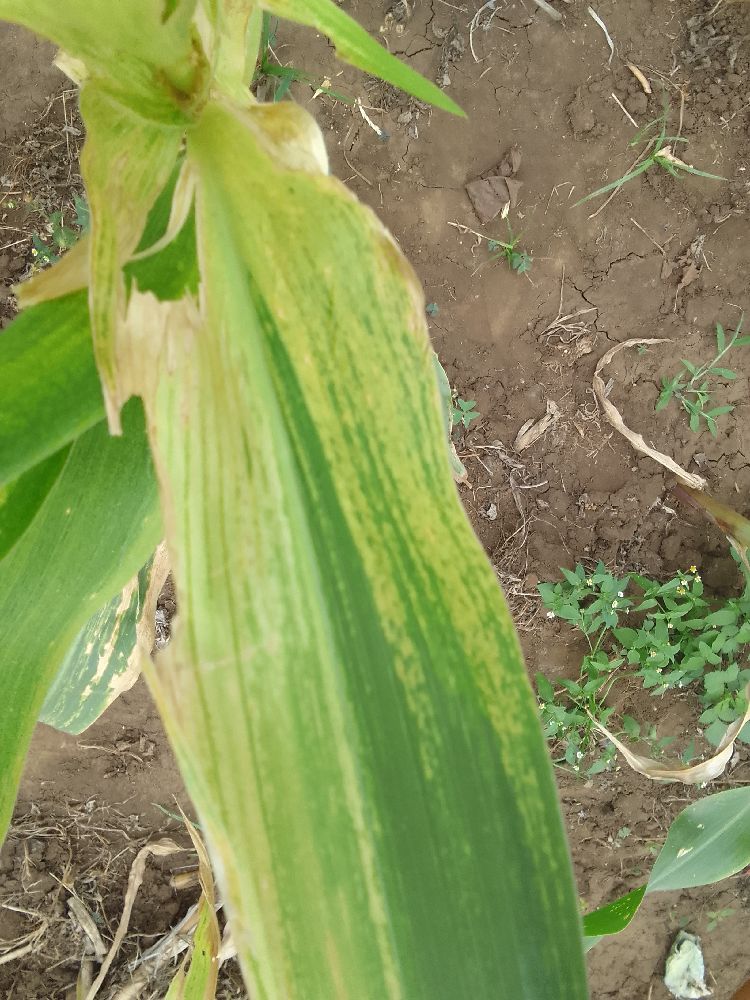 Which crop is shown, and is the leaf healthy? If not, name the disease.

maize, maize lethal necrosis
